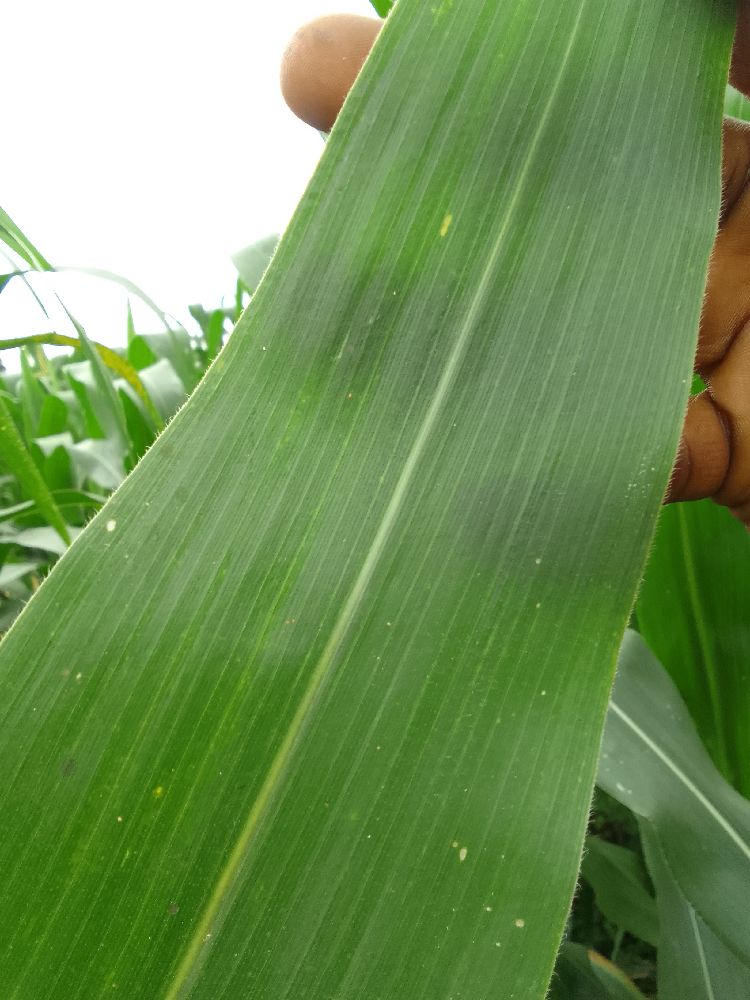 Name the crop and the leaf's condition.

maize, healthy
